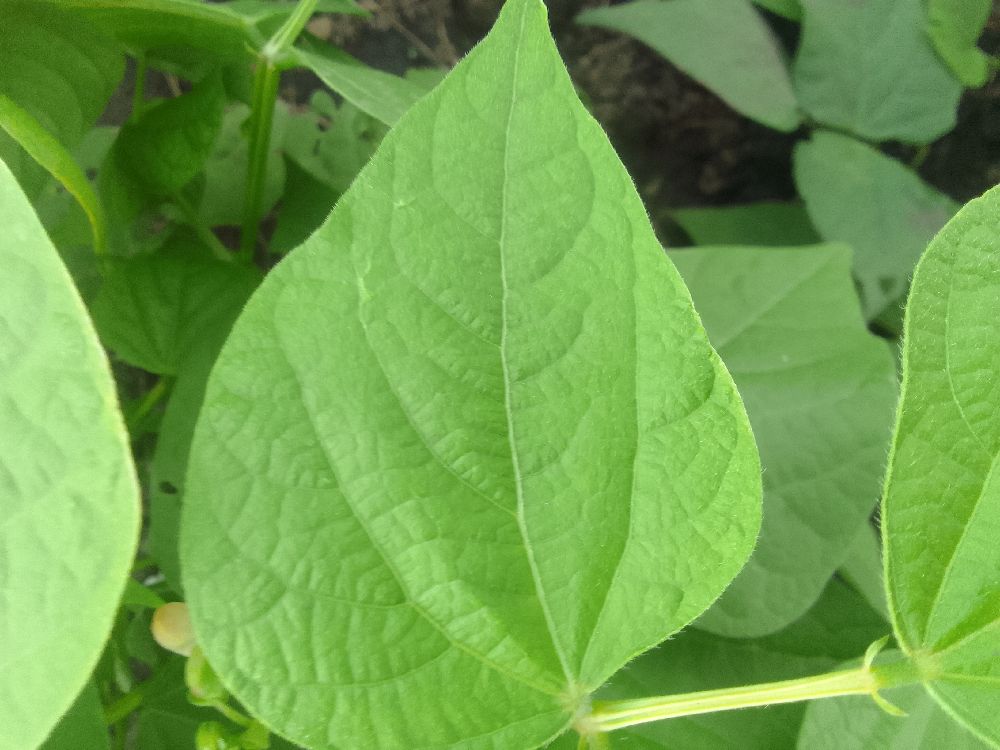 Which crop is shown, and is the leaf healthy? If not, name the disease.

common bean, healthy
